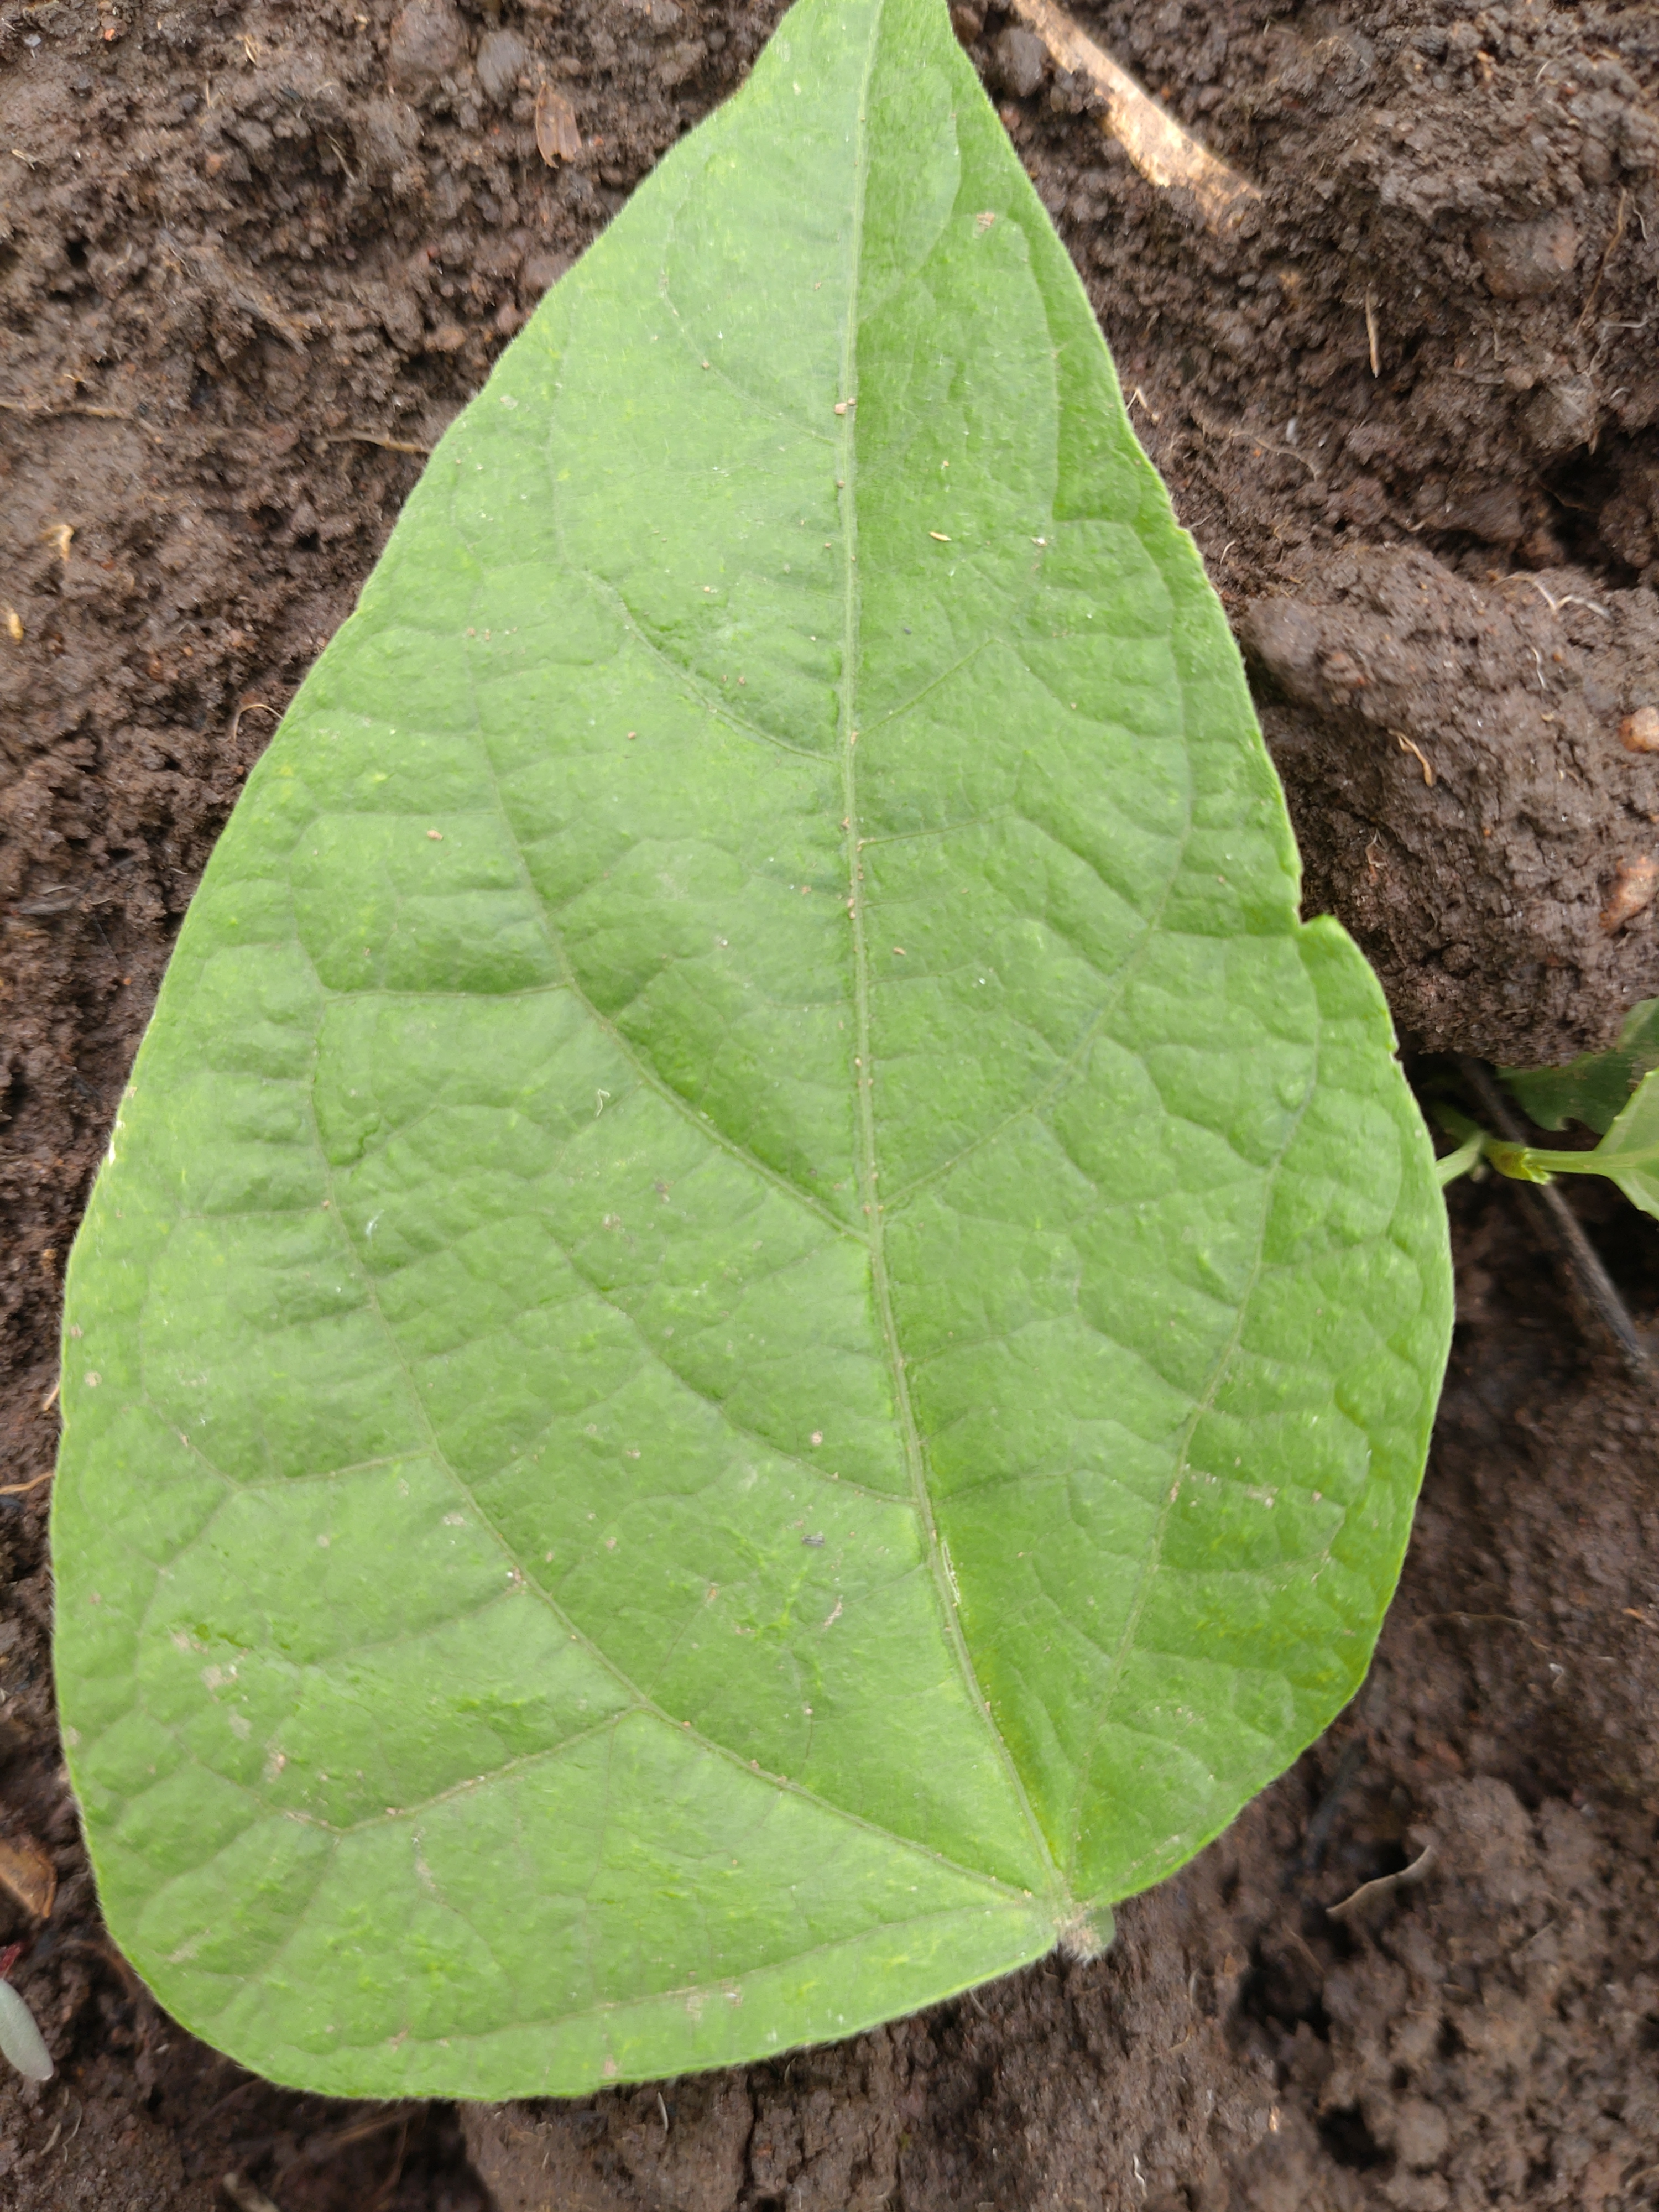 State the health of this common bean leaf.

healthy
